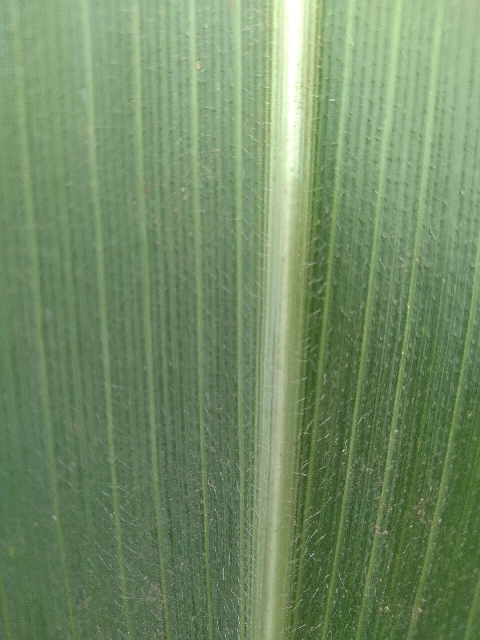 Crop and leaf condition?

maize, healthy
